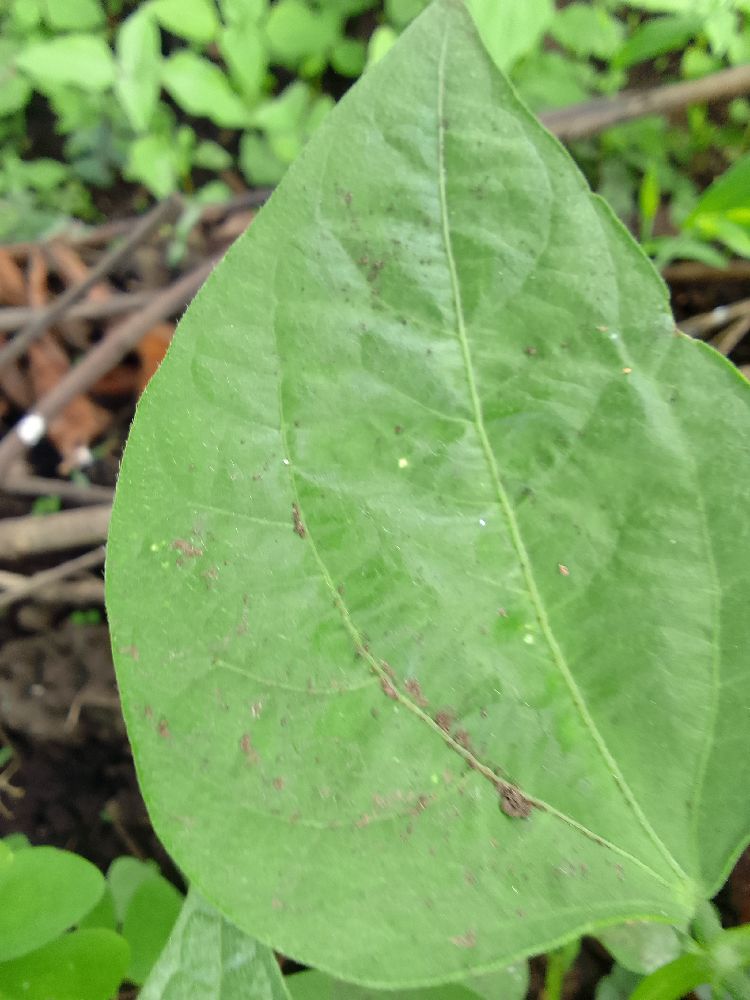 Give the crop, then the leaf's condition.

common bean, healthy
